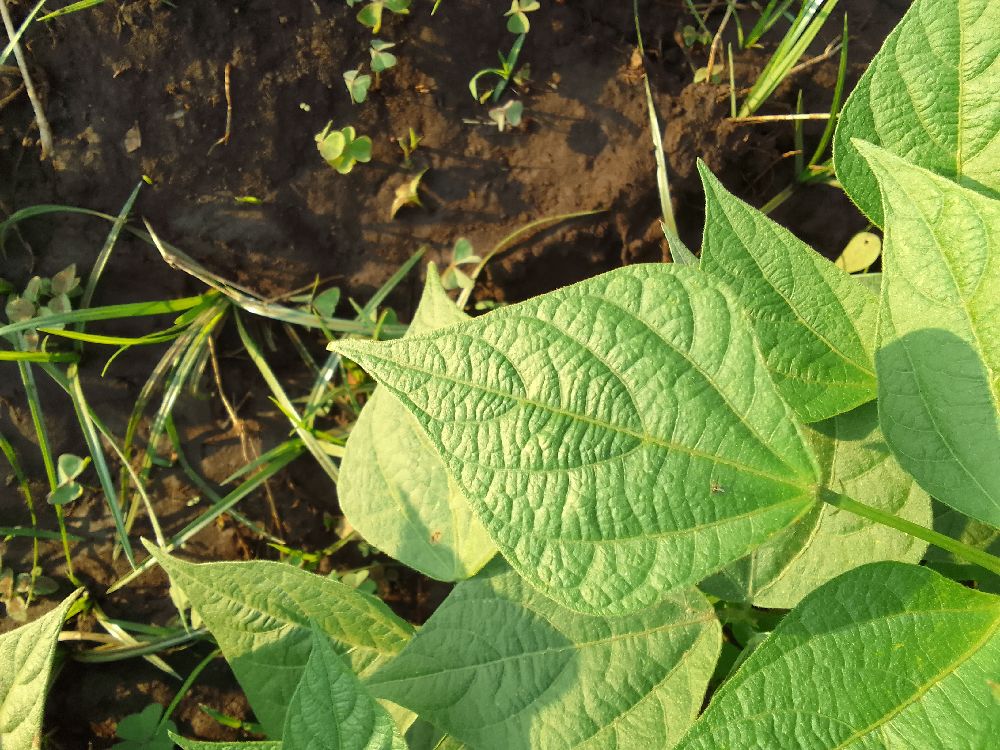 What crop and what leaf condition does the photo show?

common bean, healthy
